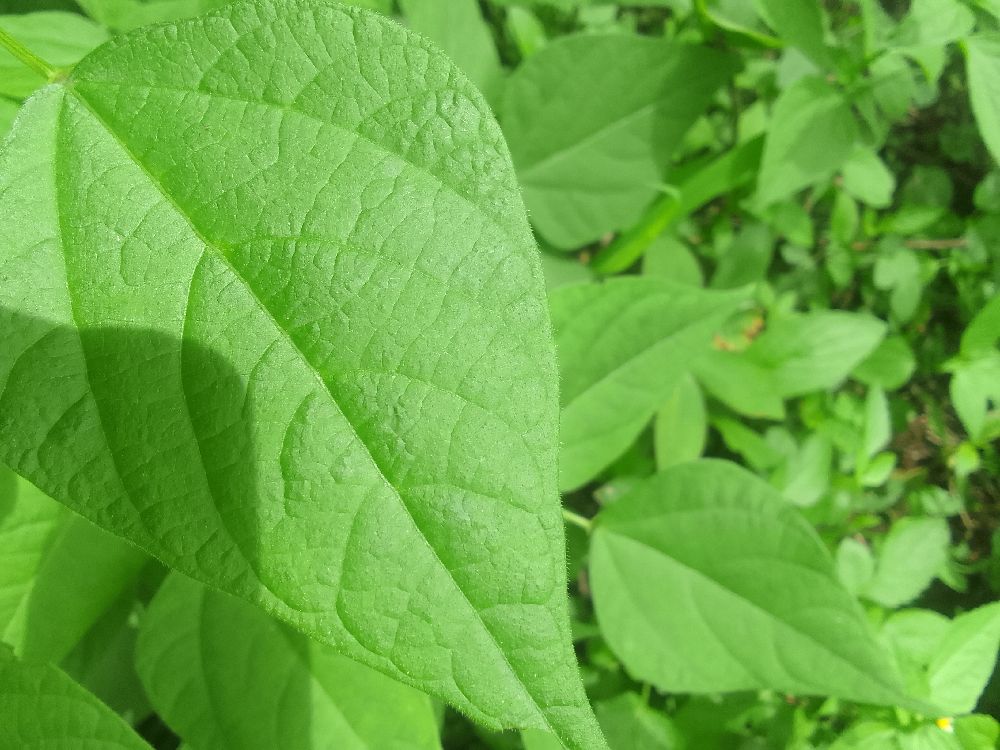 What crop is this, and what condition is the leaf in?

common bean, healthy
